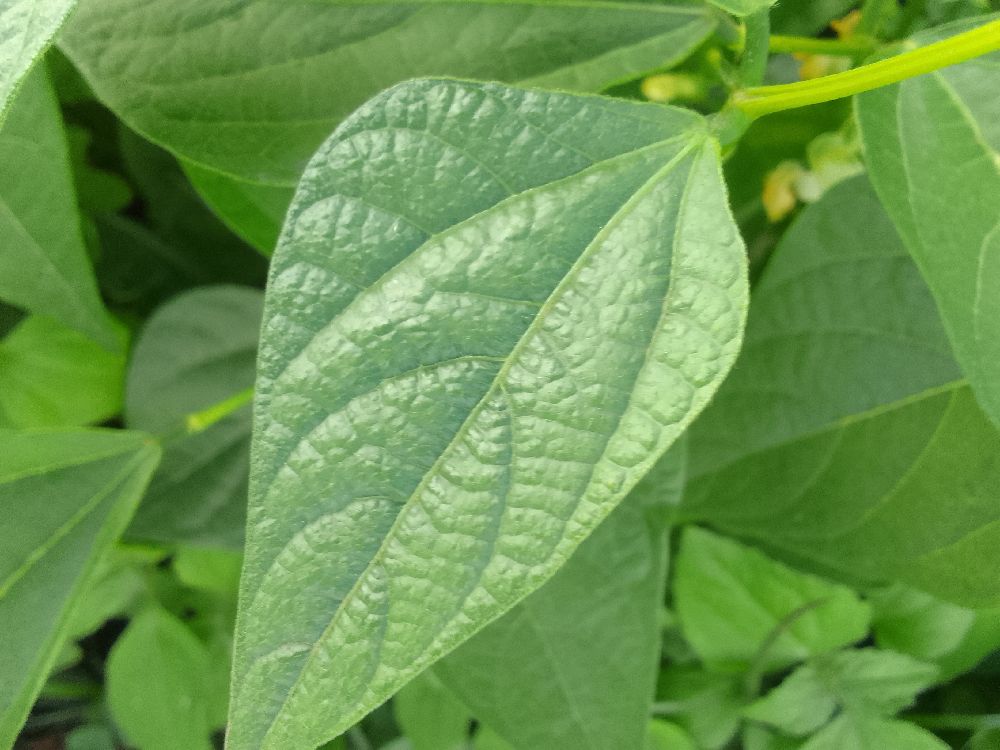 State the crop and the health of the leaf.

common bean, healthy
